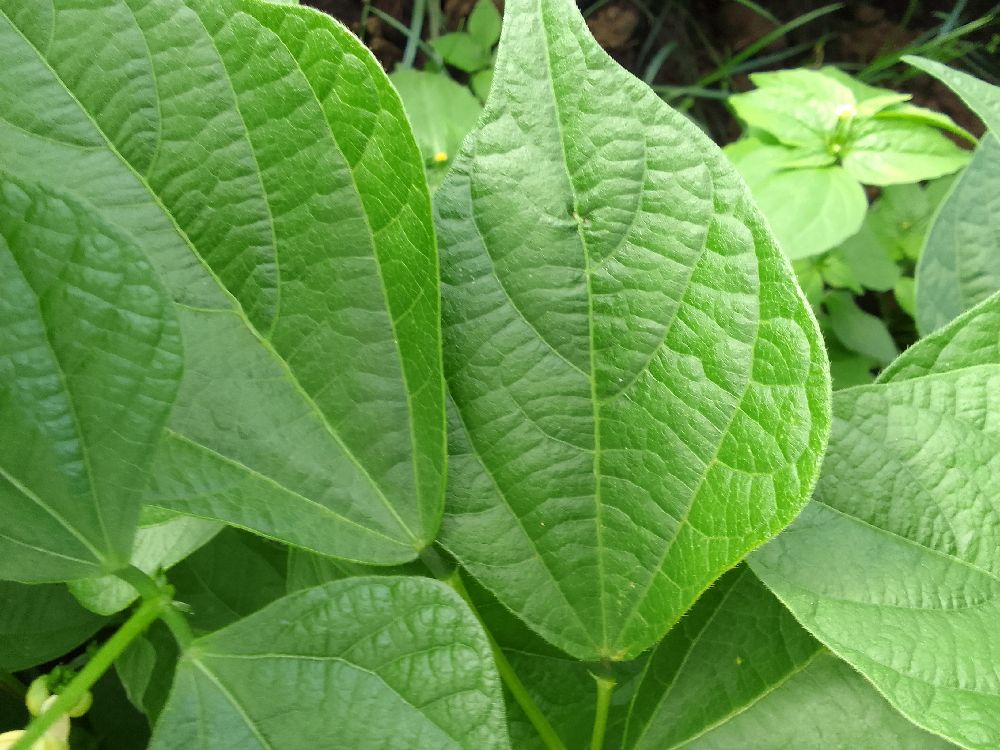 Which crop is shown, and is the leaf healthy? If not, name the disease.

common bean, healthy
